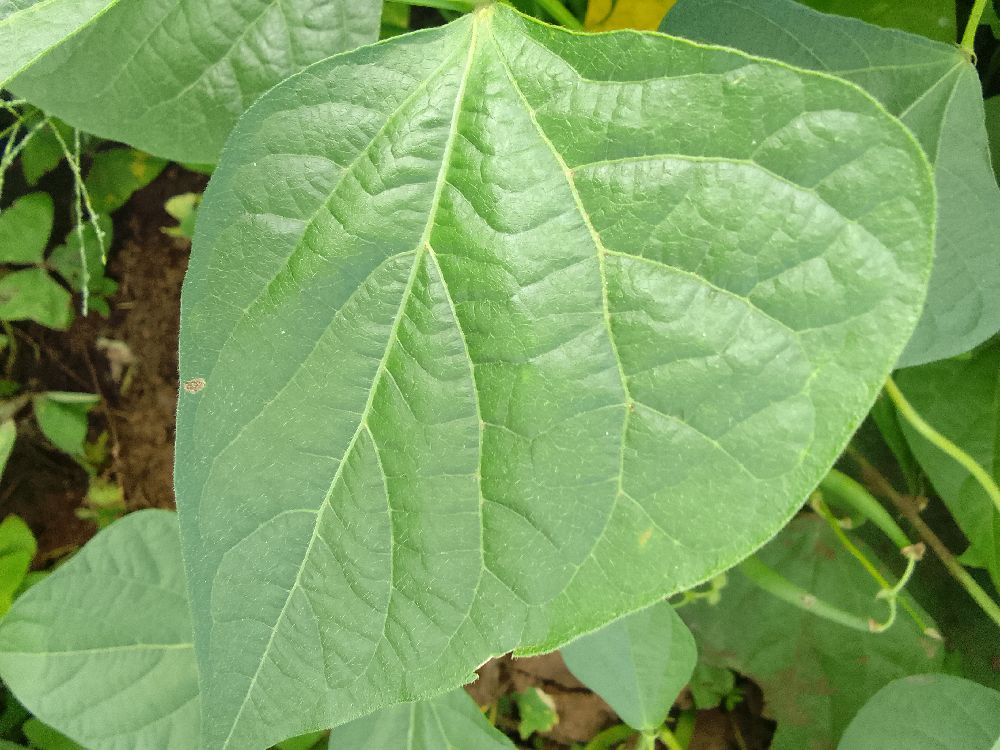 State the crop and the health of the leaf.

common bean, healthy
